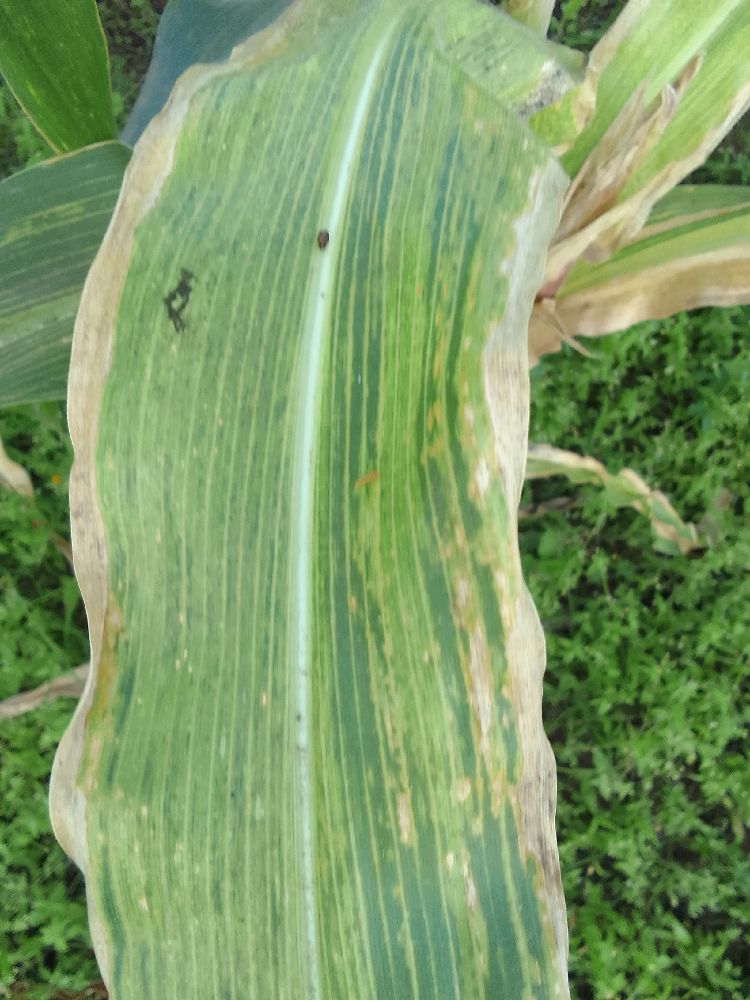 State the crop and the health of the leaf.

maize, maize lethal necrosis
